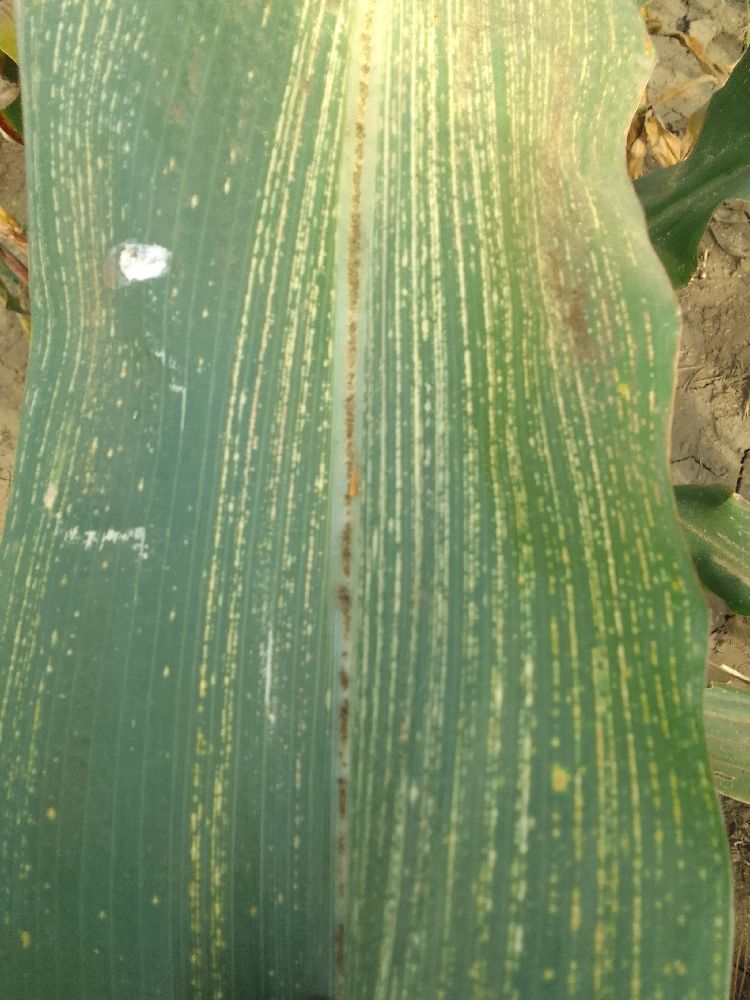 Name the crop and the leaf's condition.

maize, maize streak virus
